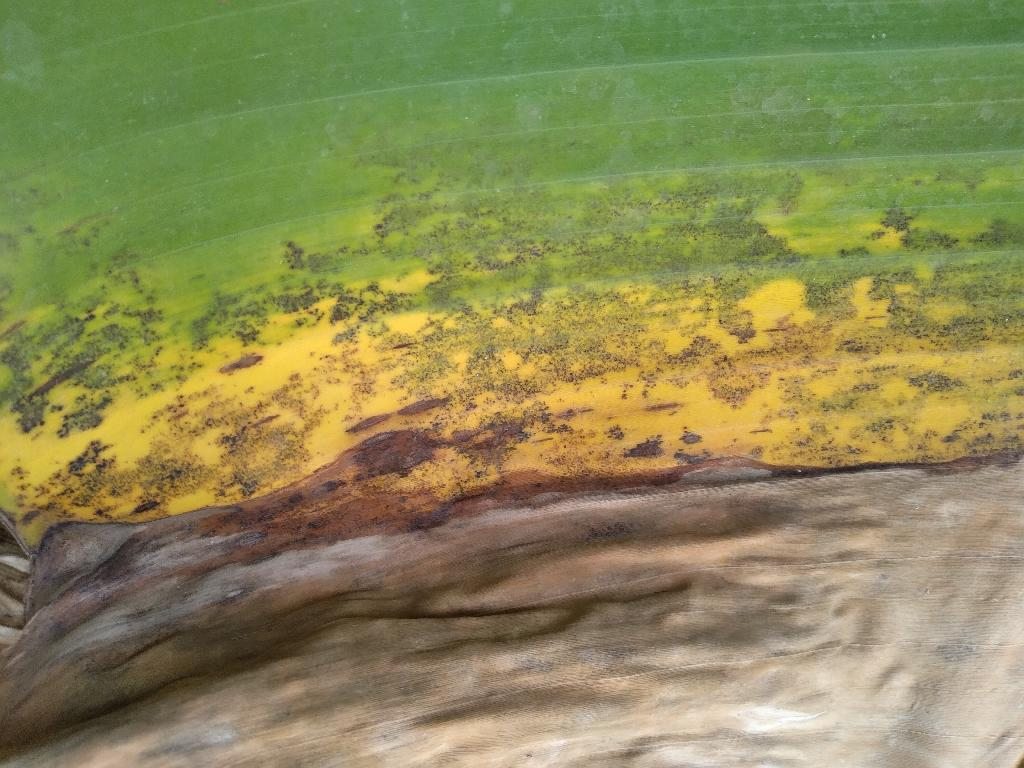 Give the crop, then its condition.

banana, black sigatoka
